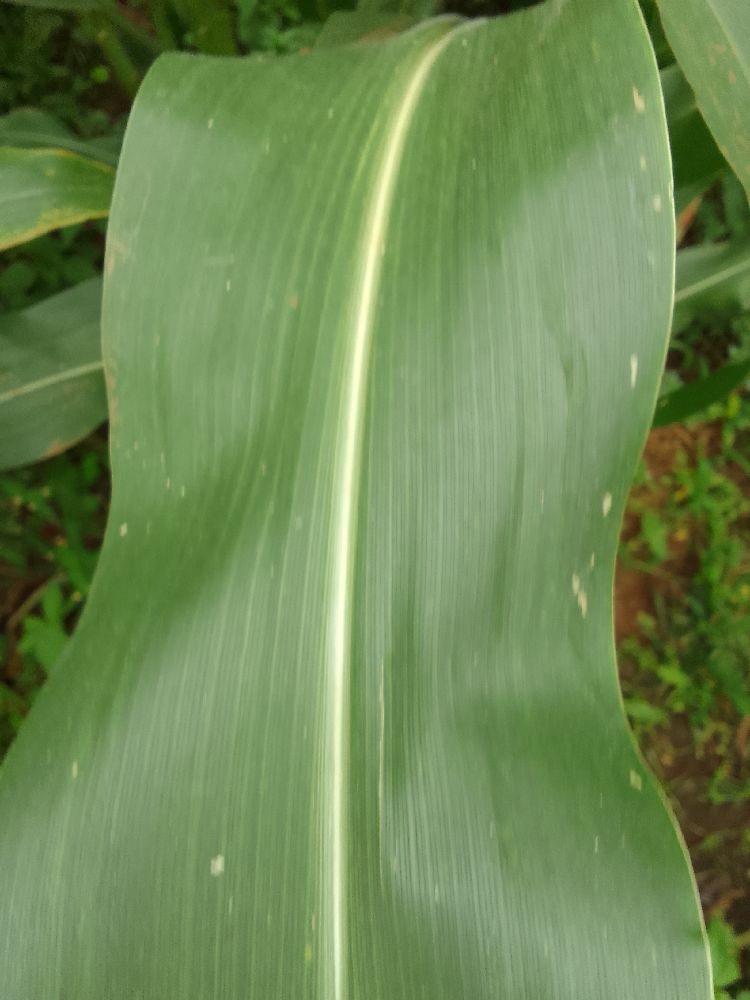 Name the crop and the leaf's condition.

maize, healthy
